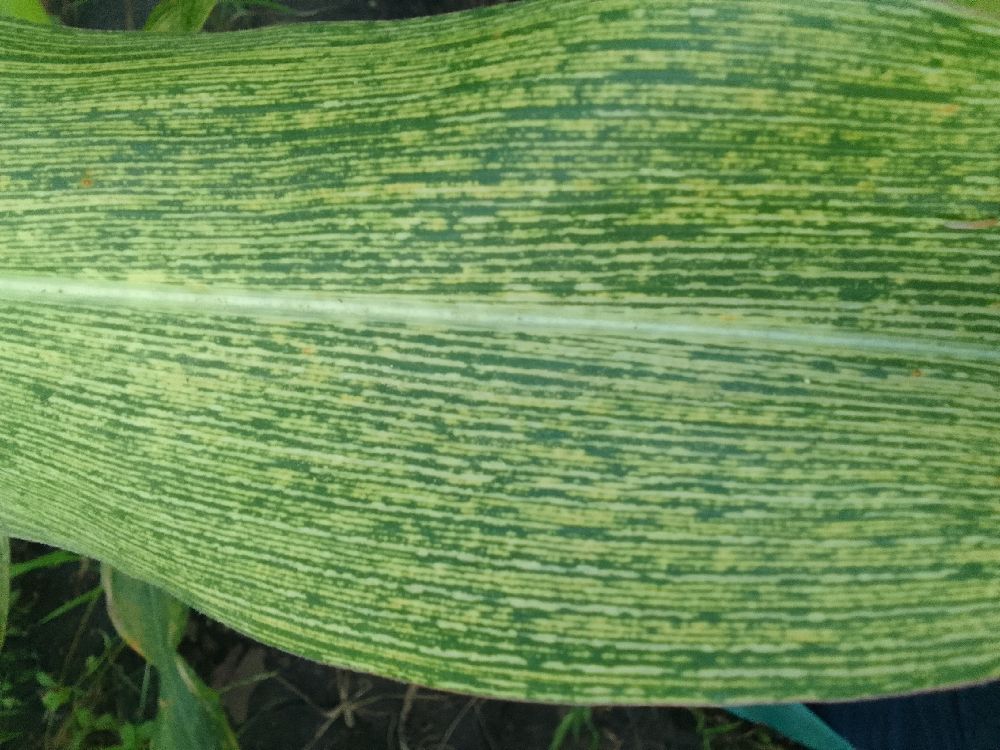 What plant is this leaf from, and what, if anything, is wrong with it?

maize, maize streak virus
